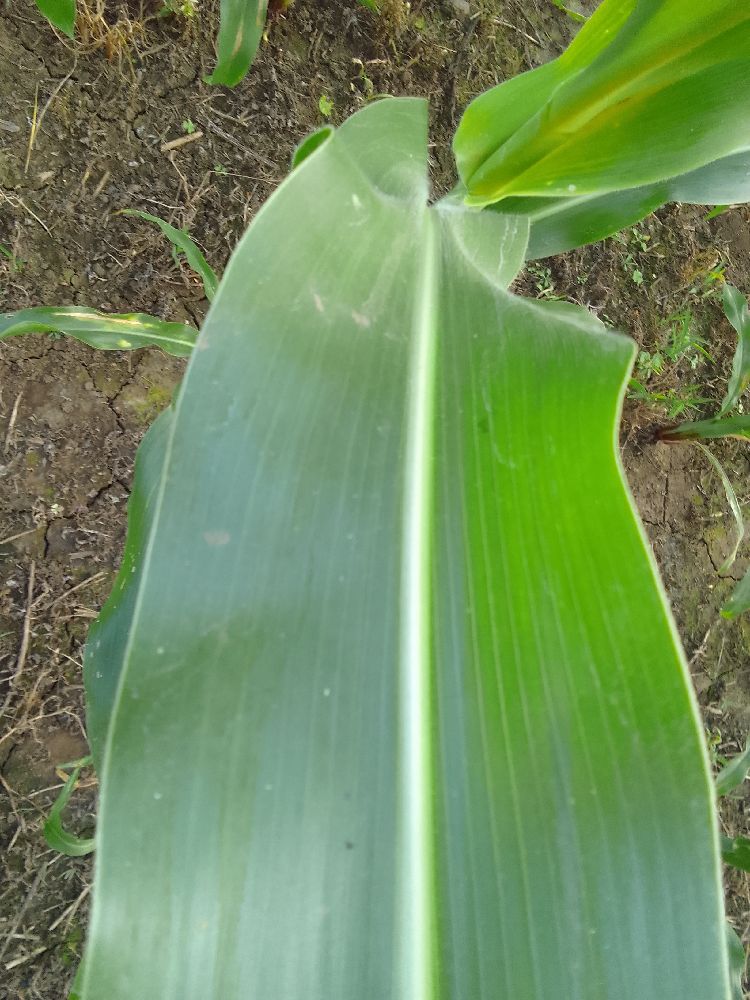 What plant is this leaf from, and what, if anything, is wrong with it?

maize, healthy
